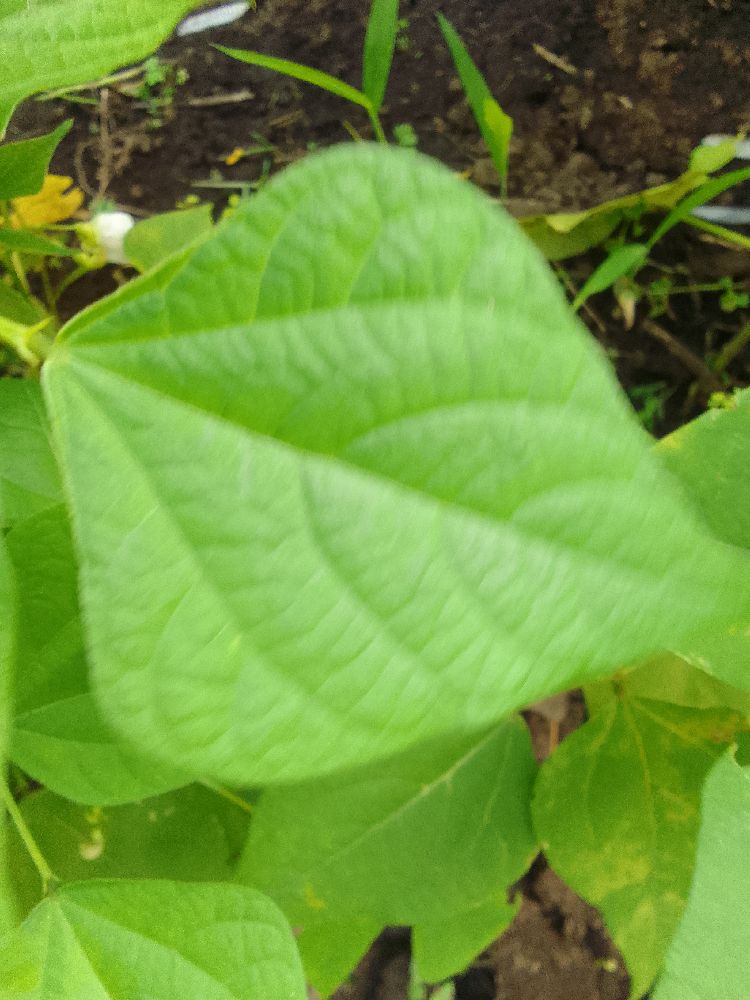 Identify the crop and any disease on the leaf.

common bean, healthy
